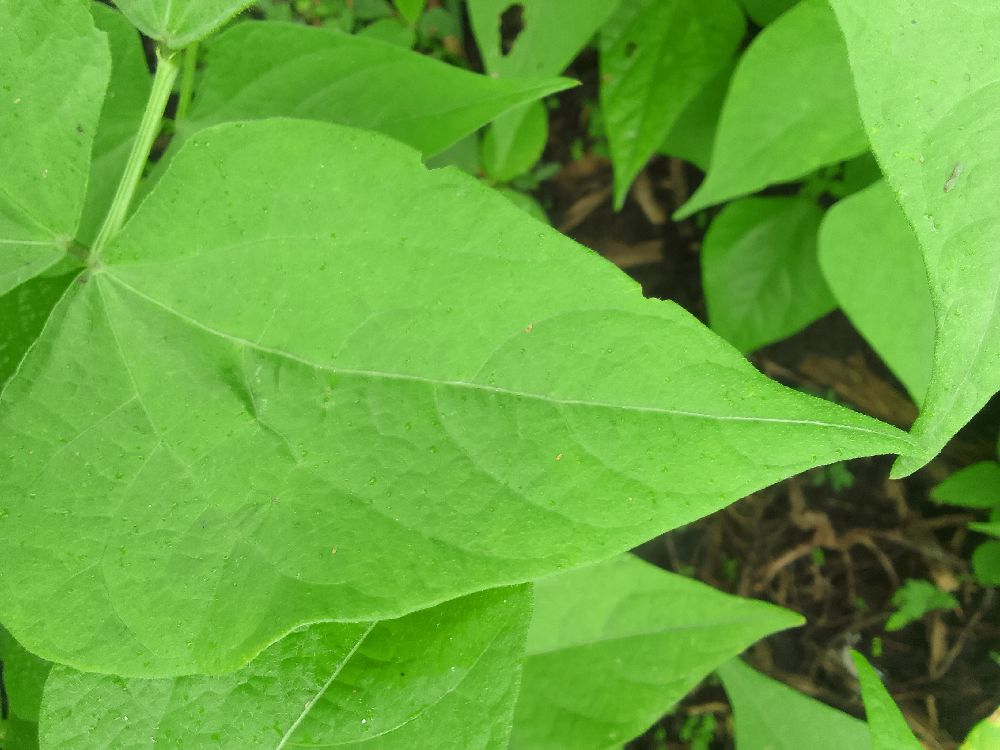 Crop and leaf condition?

common bean, healthy
